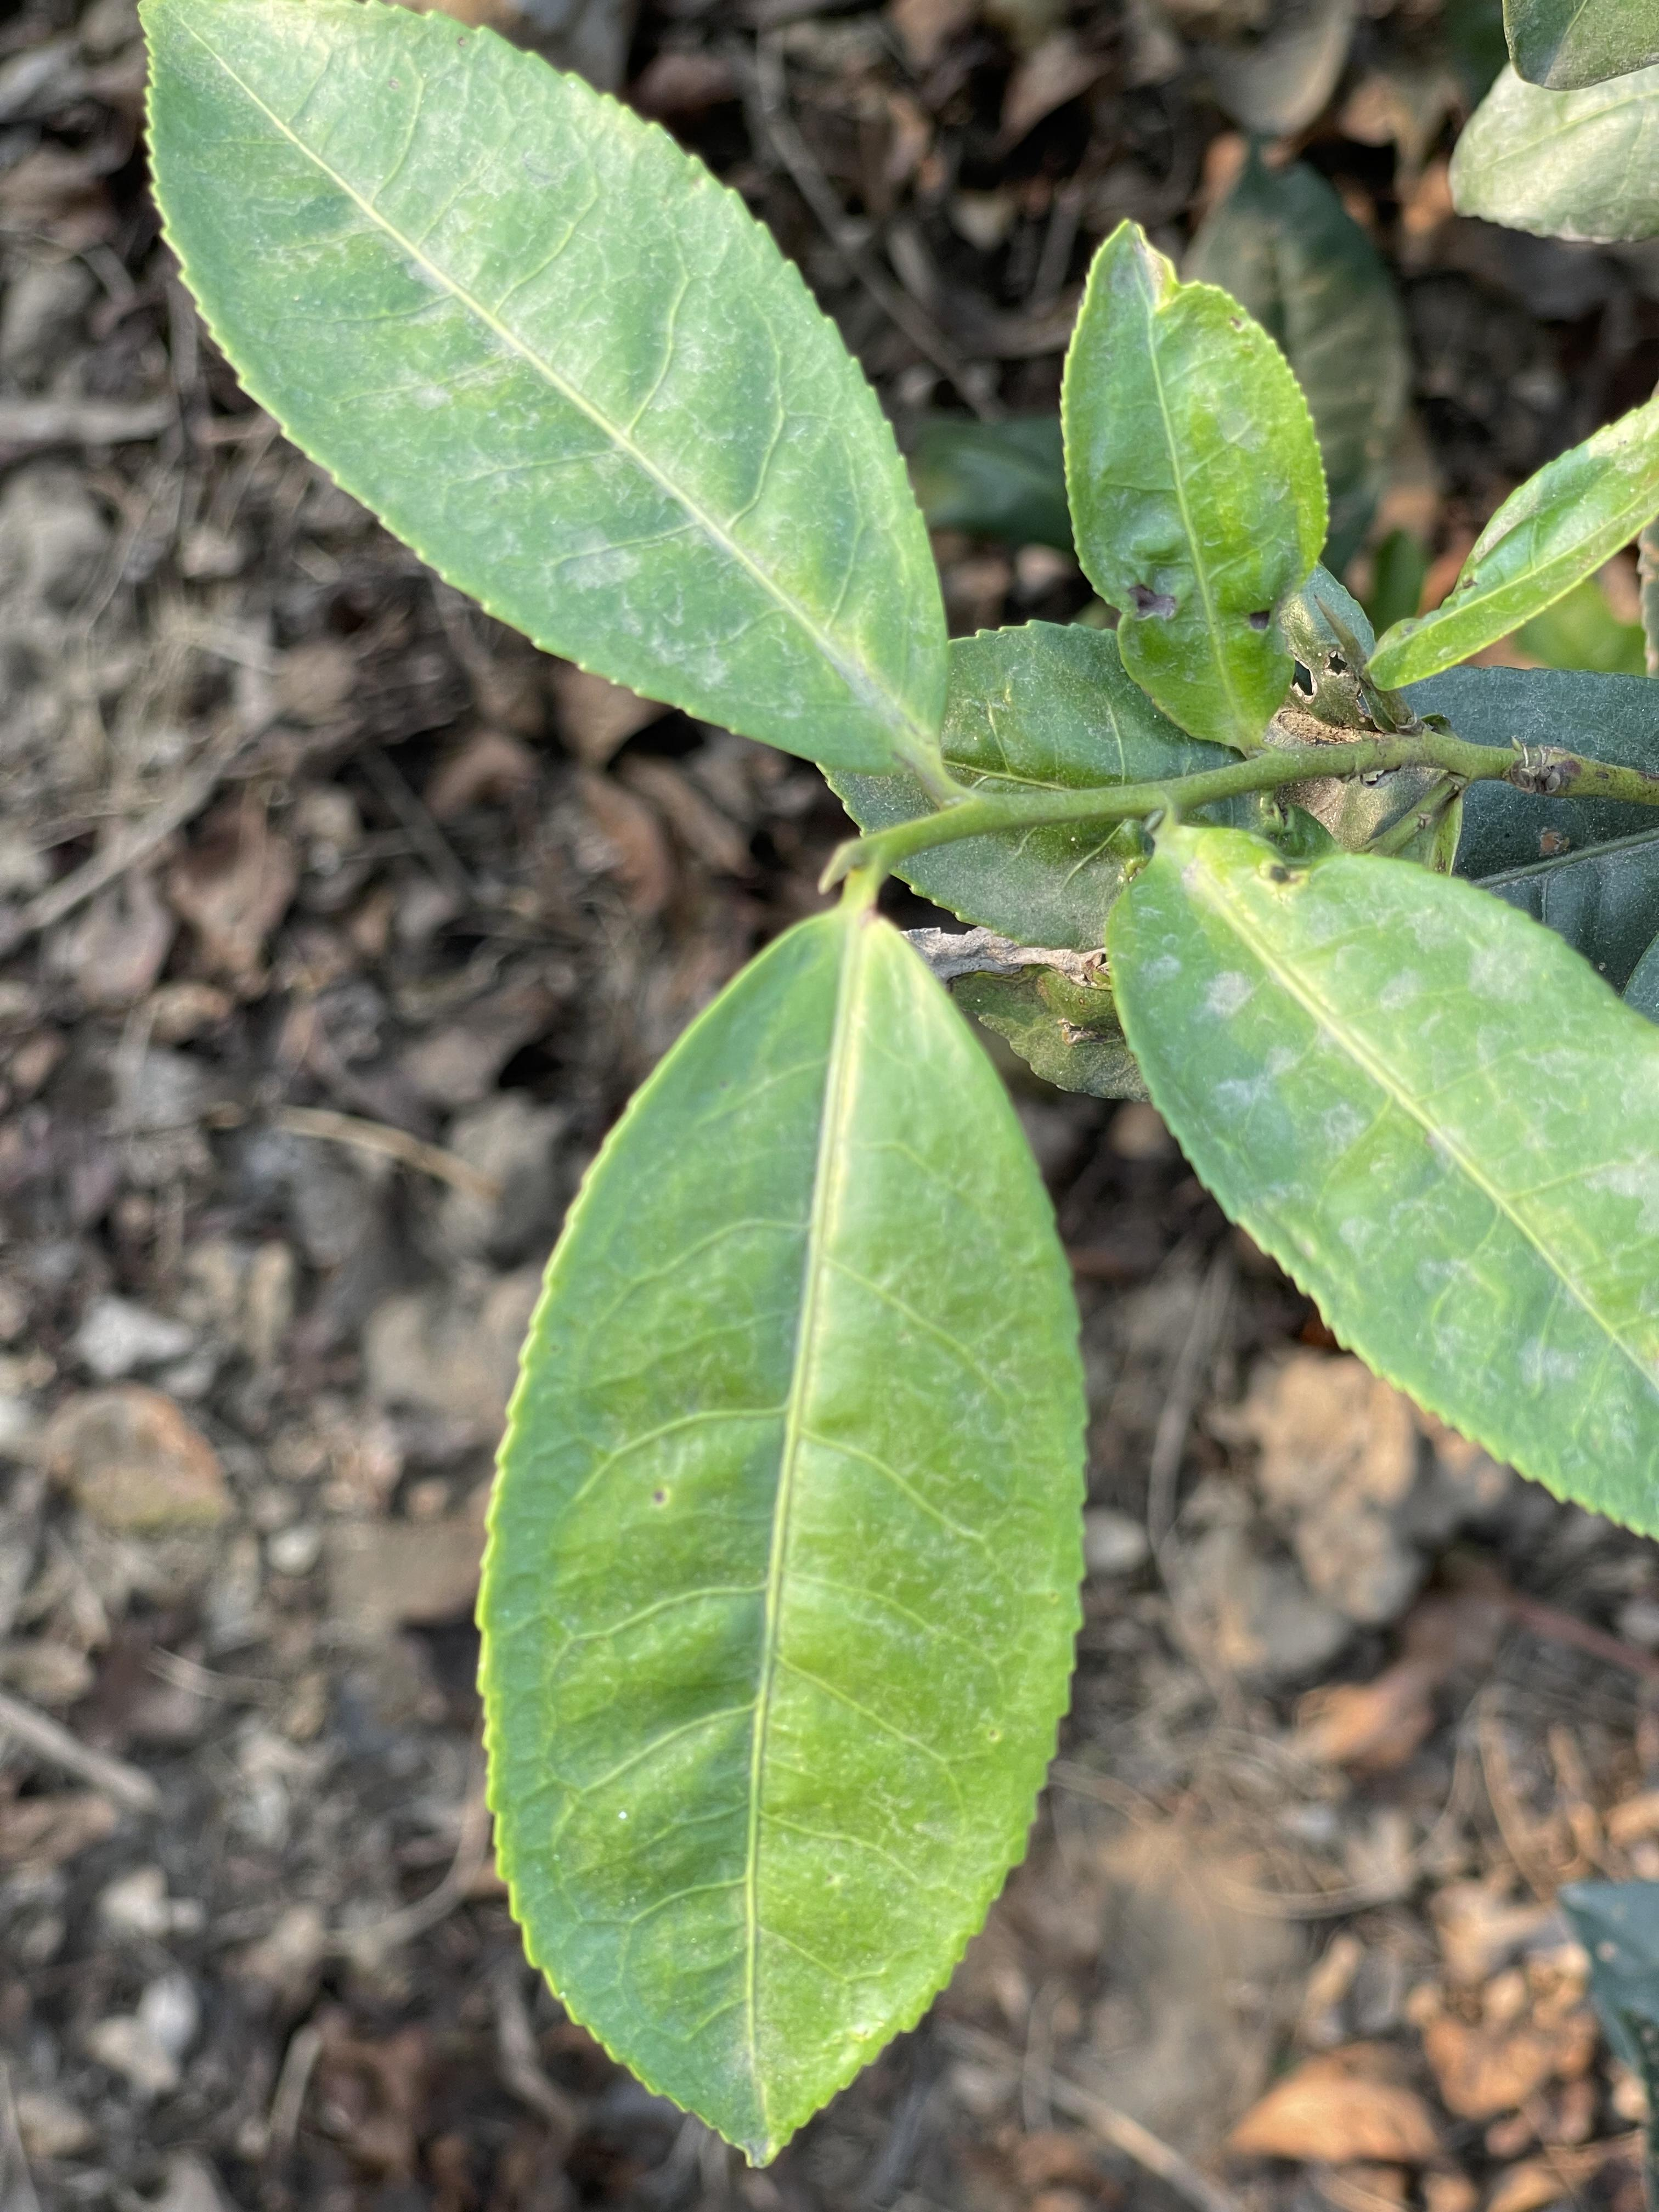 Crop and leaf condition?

tea, healthy leaf
